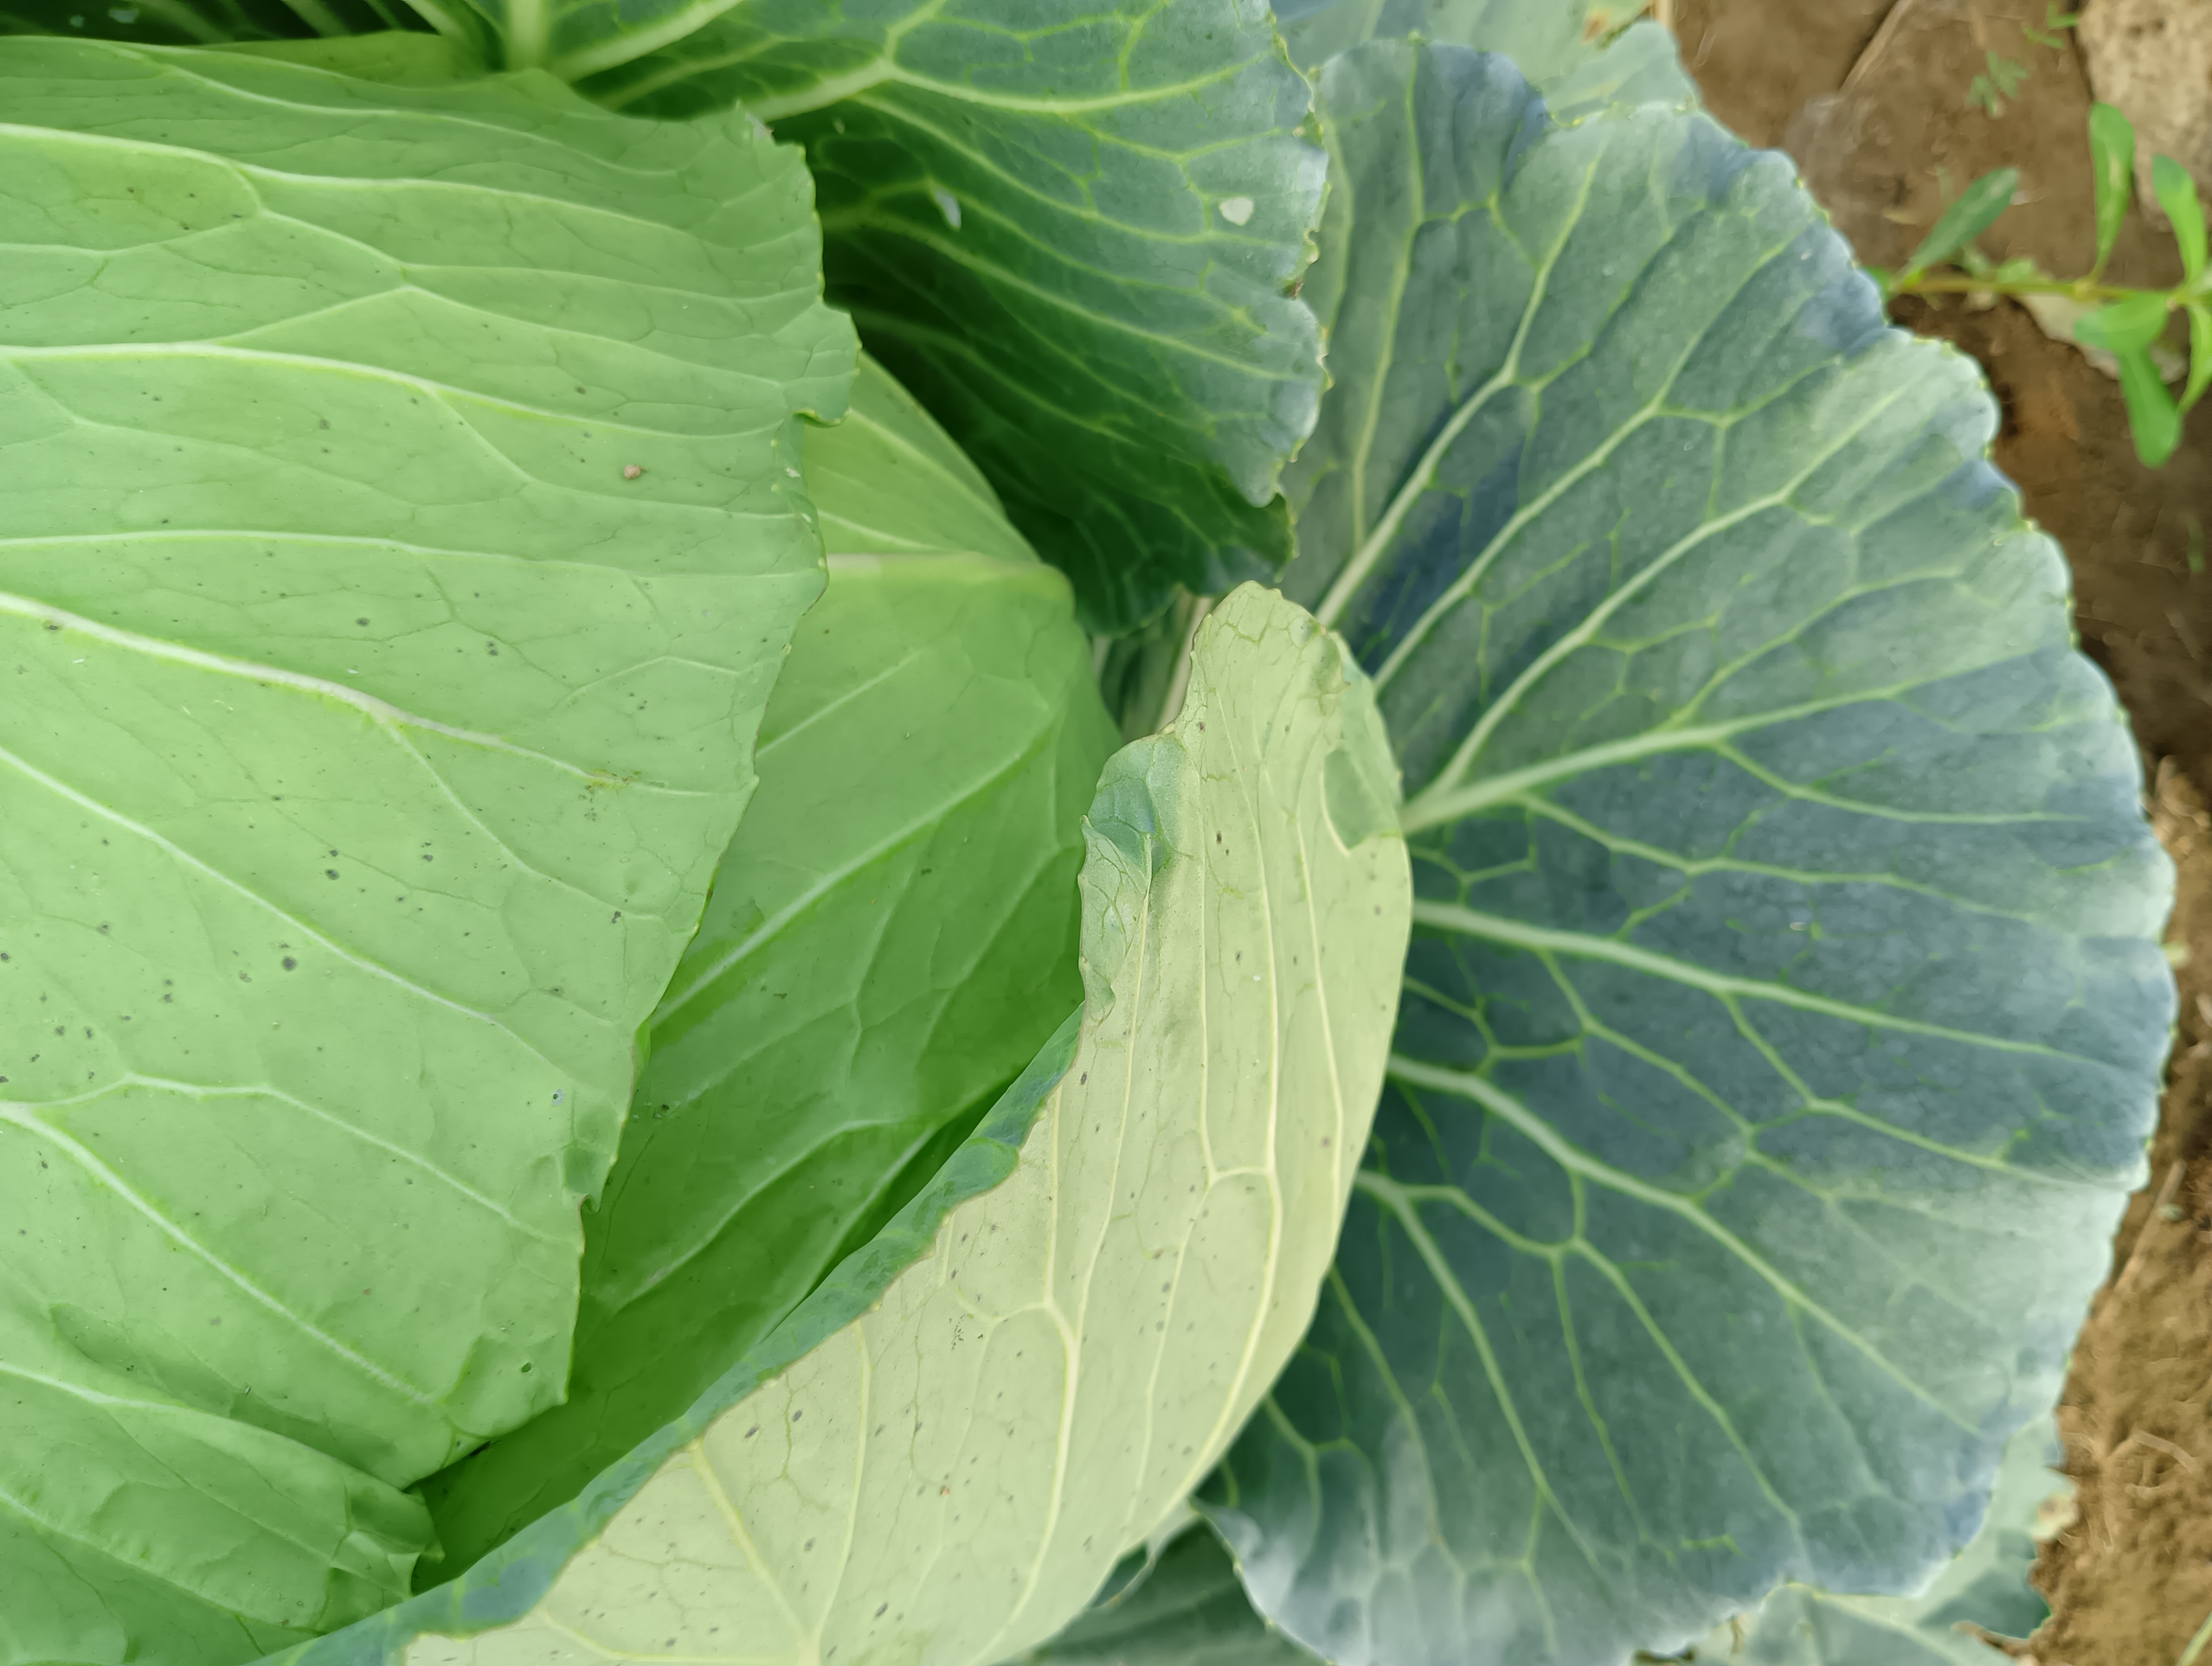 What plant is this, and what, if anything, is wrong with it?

cabbage, healthy
